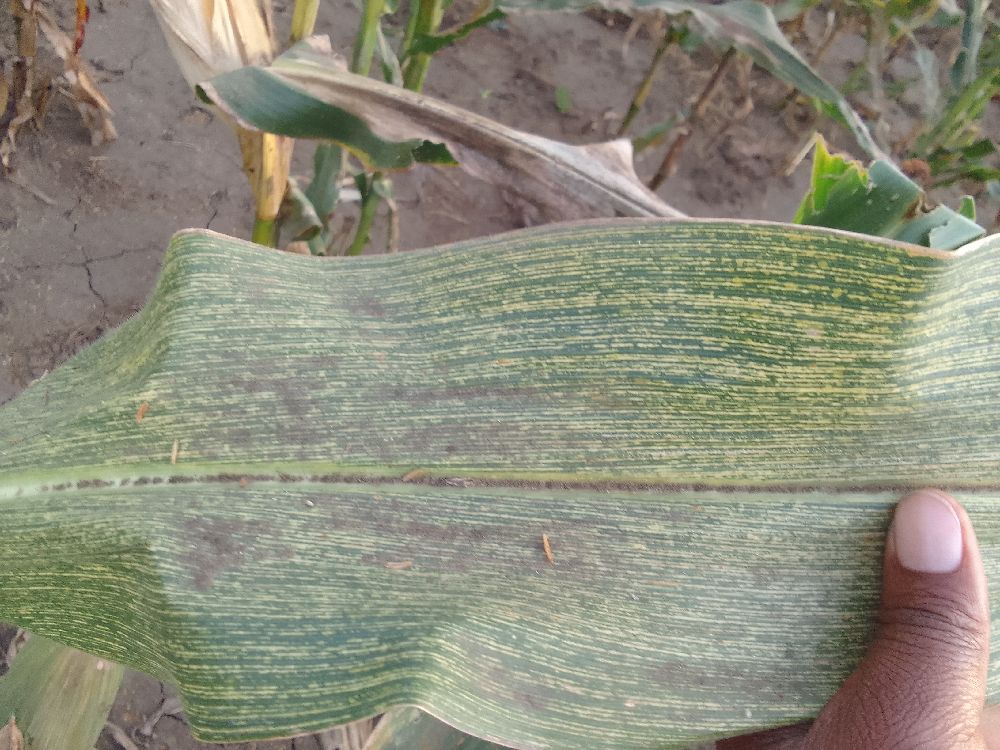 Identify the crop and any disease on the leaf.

maize, maize streak virus
